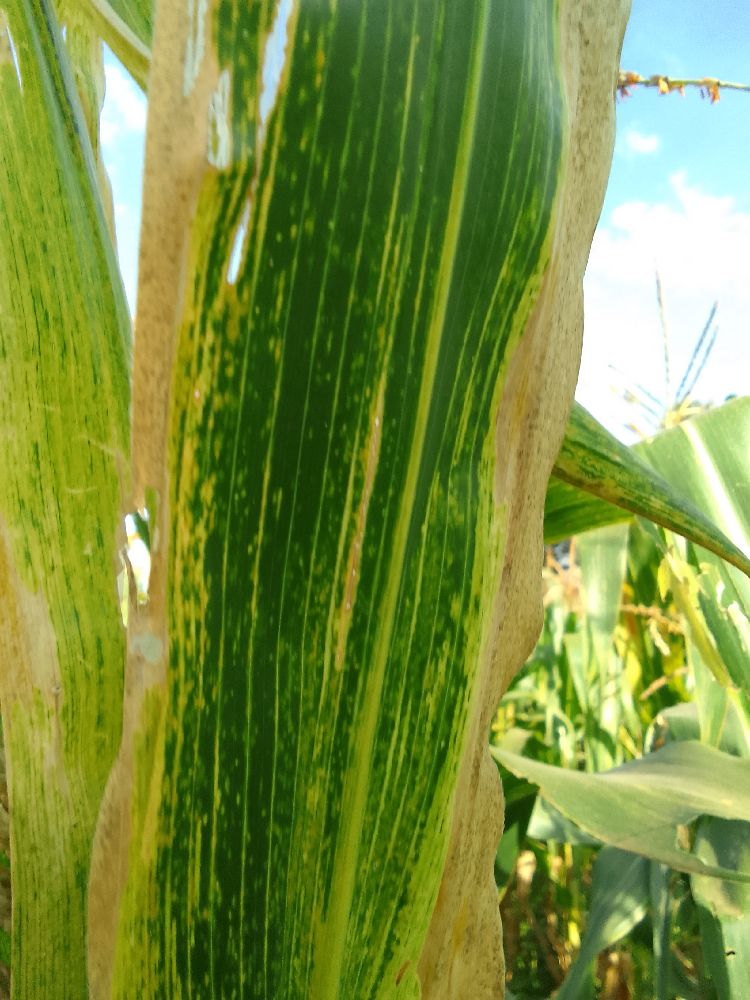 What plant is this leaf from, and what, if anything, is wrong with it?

maize, maize lethal necrosis
